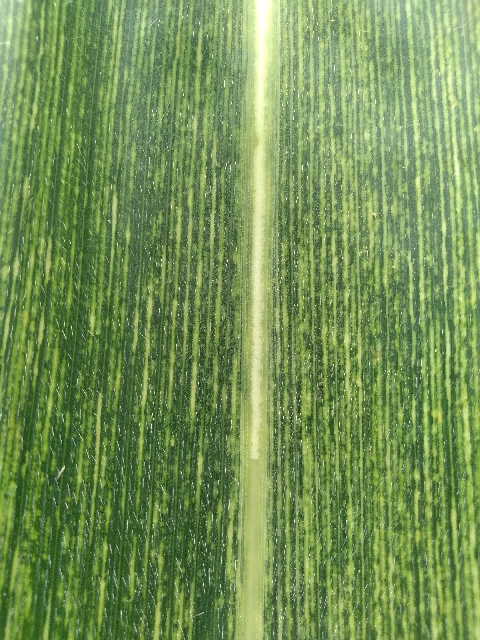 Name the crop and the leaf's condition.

maize, maize streak virus
